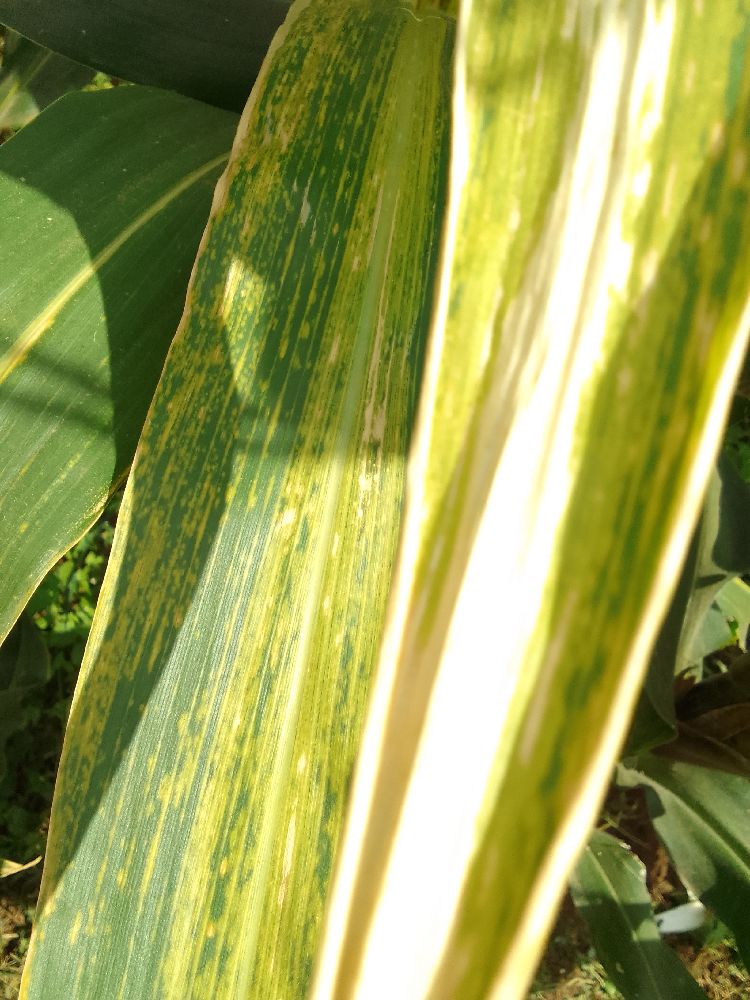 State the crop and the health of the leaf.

maize, maize lethal necrosis
